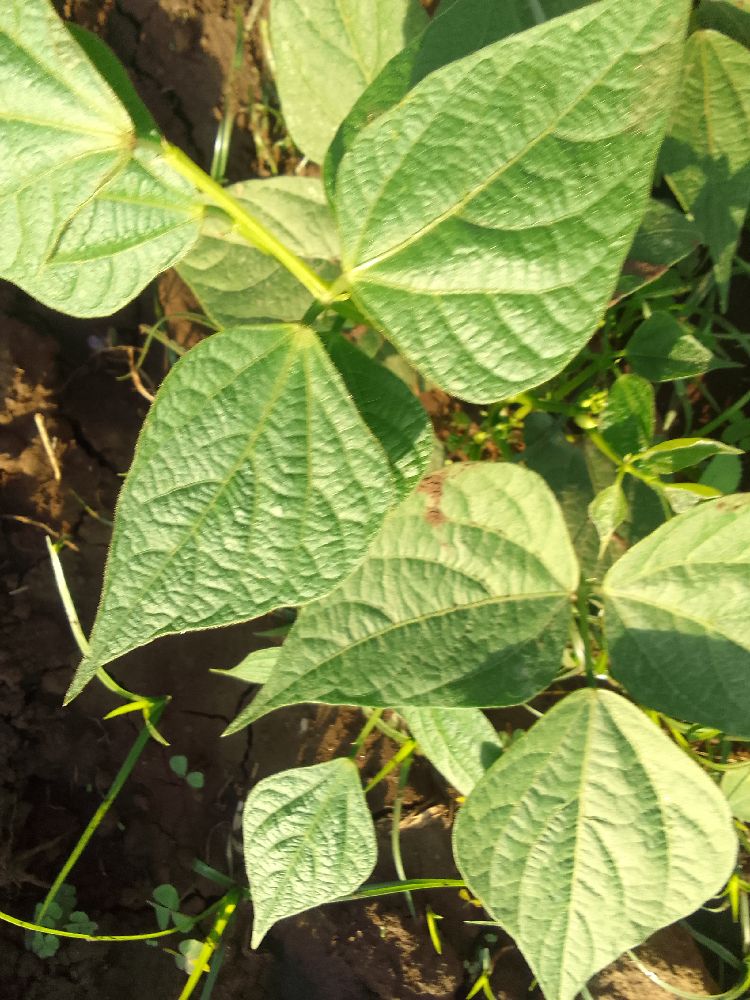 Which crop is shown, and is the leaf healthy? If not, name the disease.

common bean, healthy
